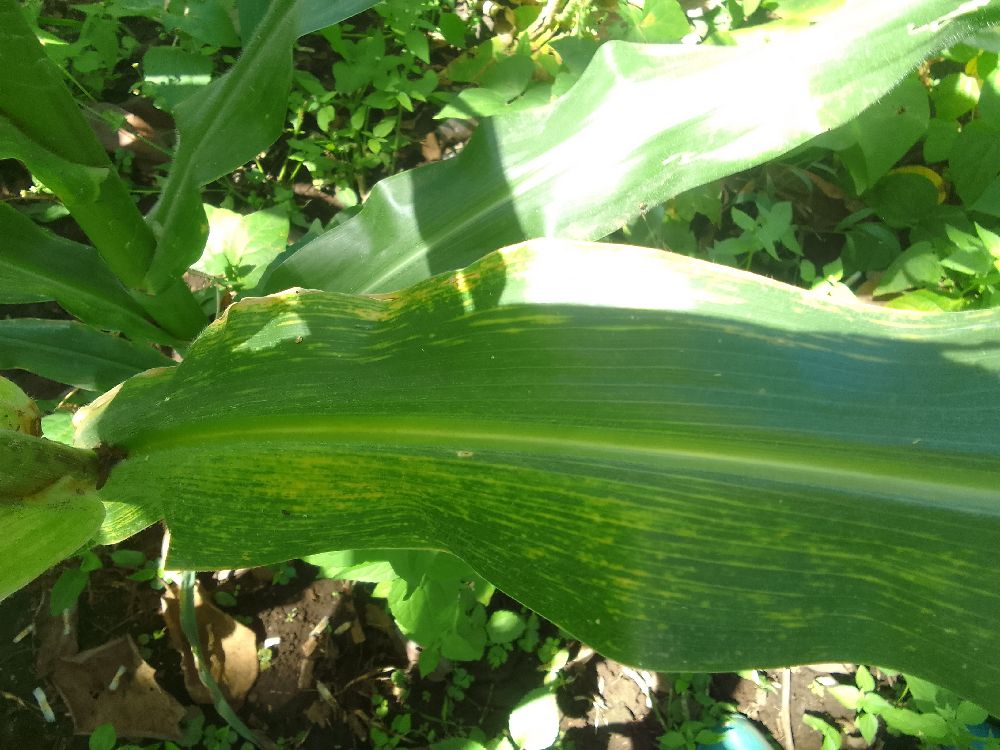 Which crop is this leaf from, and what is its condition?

maize, maize lethal necrosis
